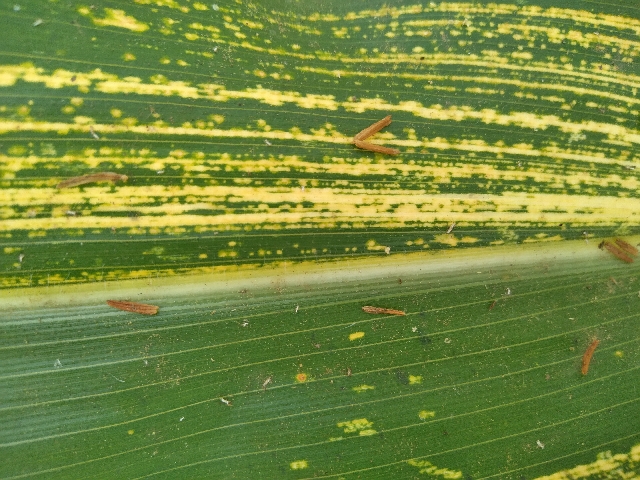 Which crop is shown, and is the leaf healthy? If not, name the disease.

maize, maize streak virus
